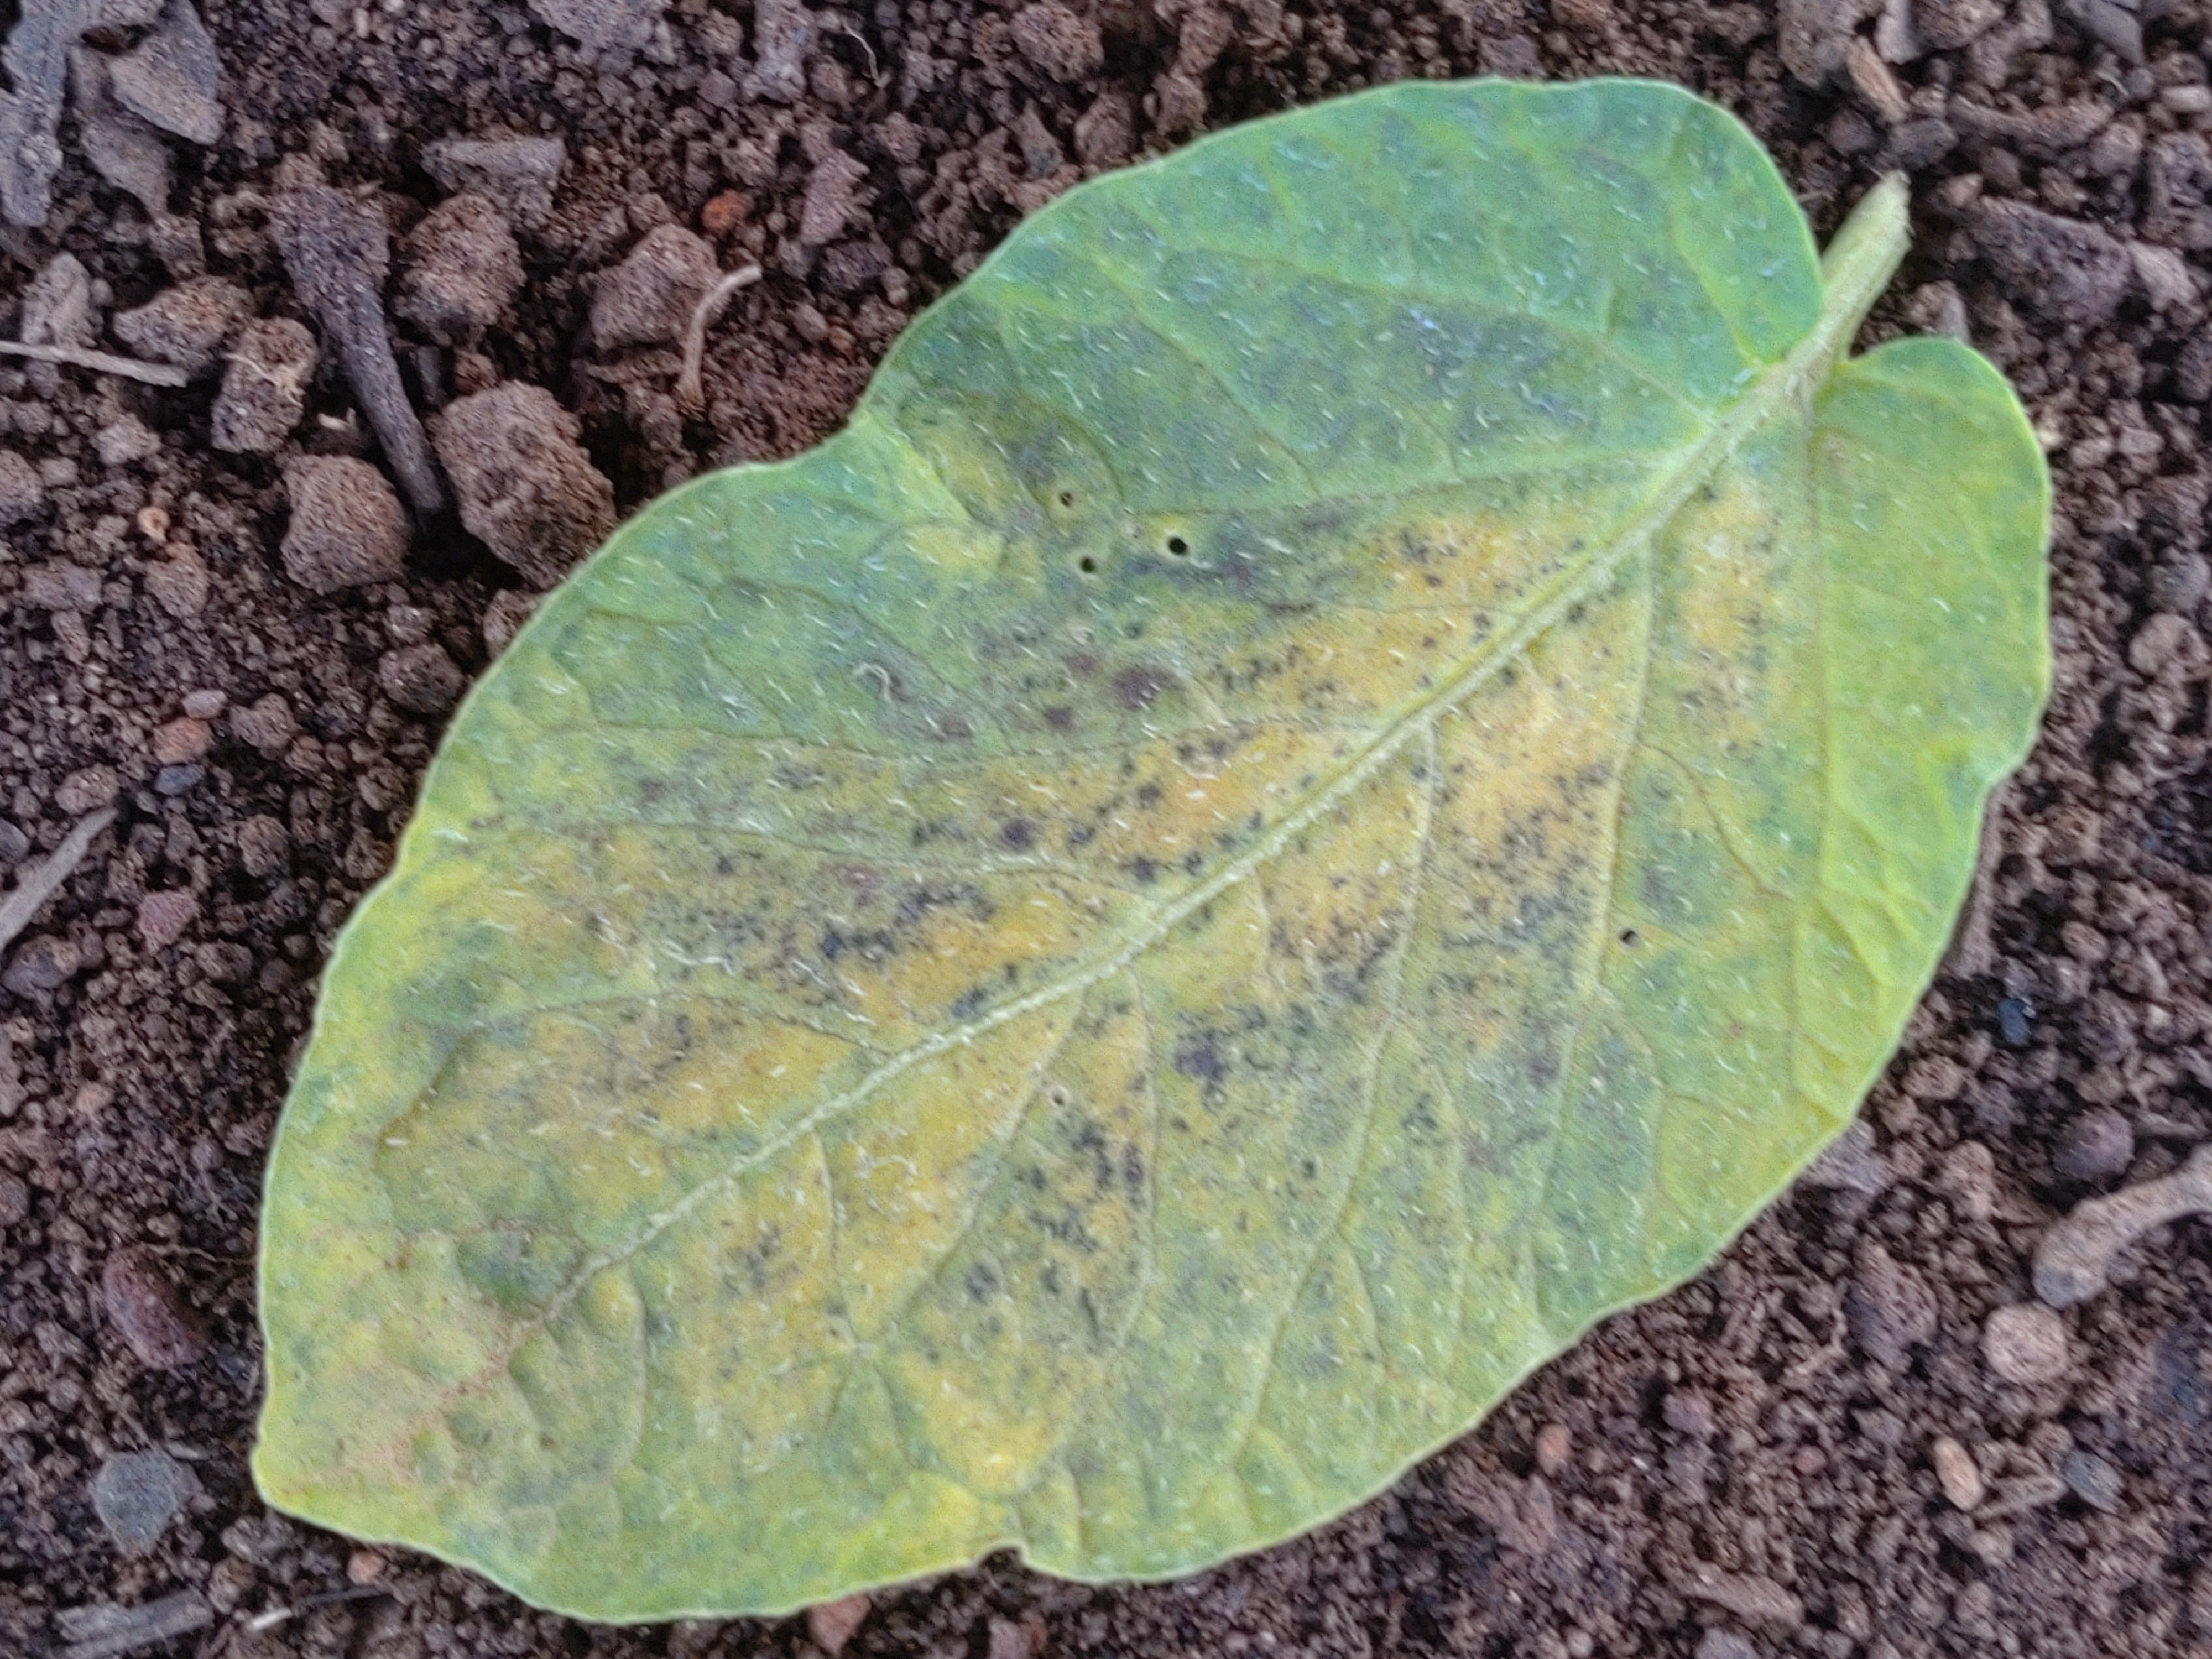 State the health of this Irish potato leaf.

late blight
